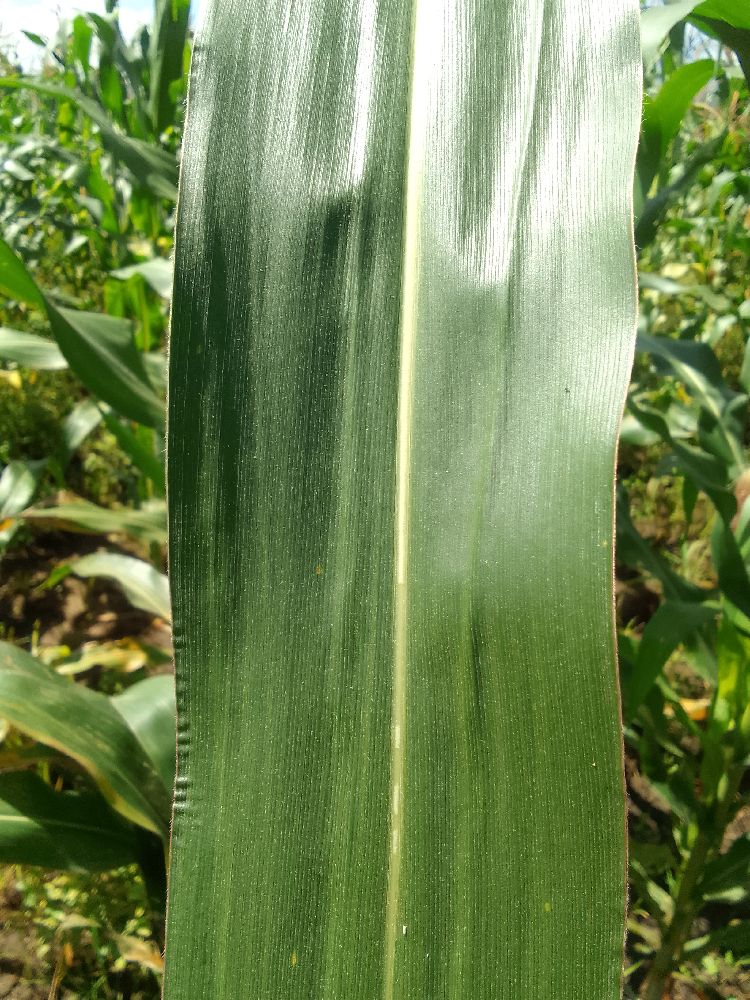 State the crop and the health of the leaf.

maize, healthy
